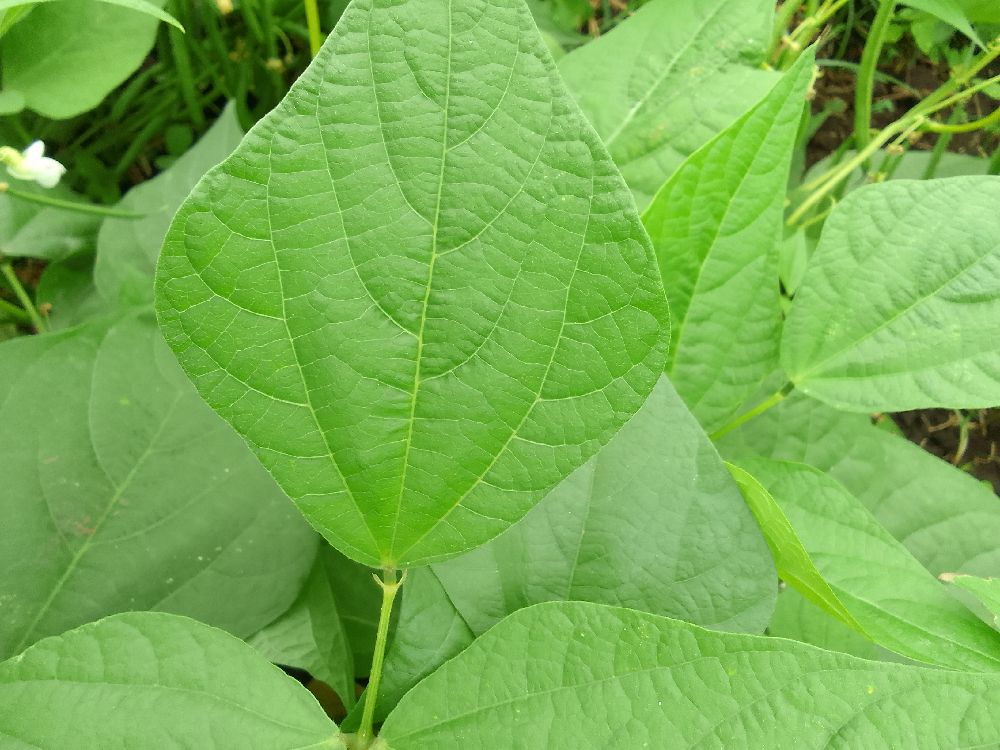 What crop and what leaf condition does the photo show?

common bean, healthy
